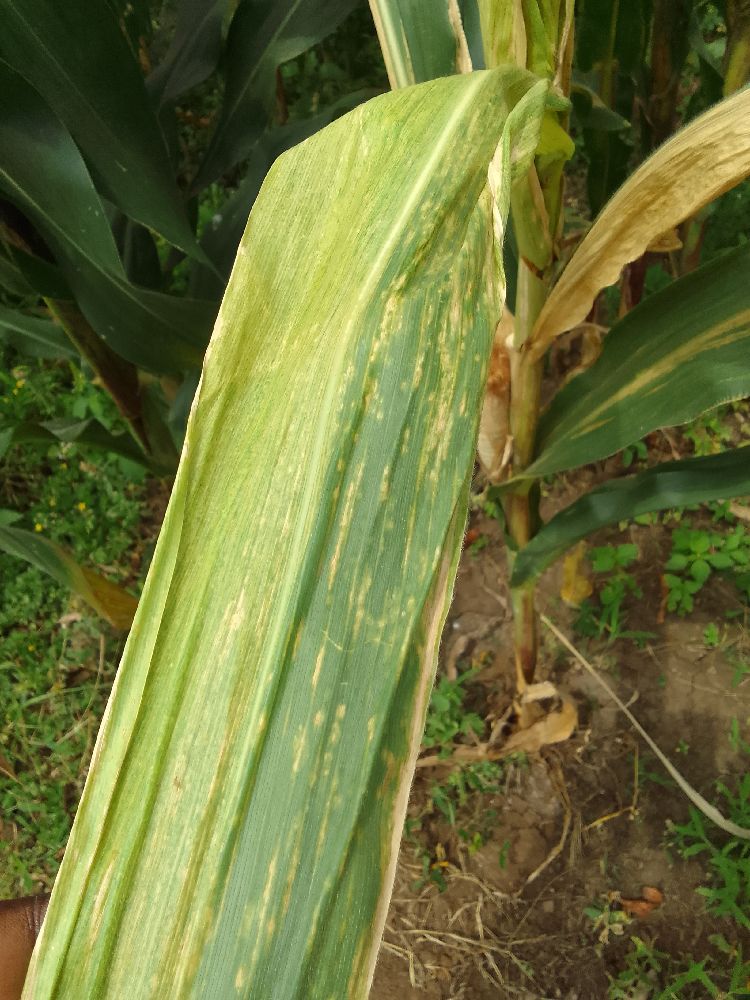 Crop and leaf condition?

maize, maize lethal necrosis
